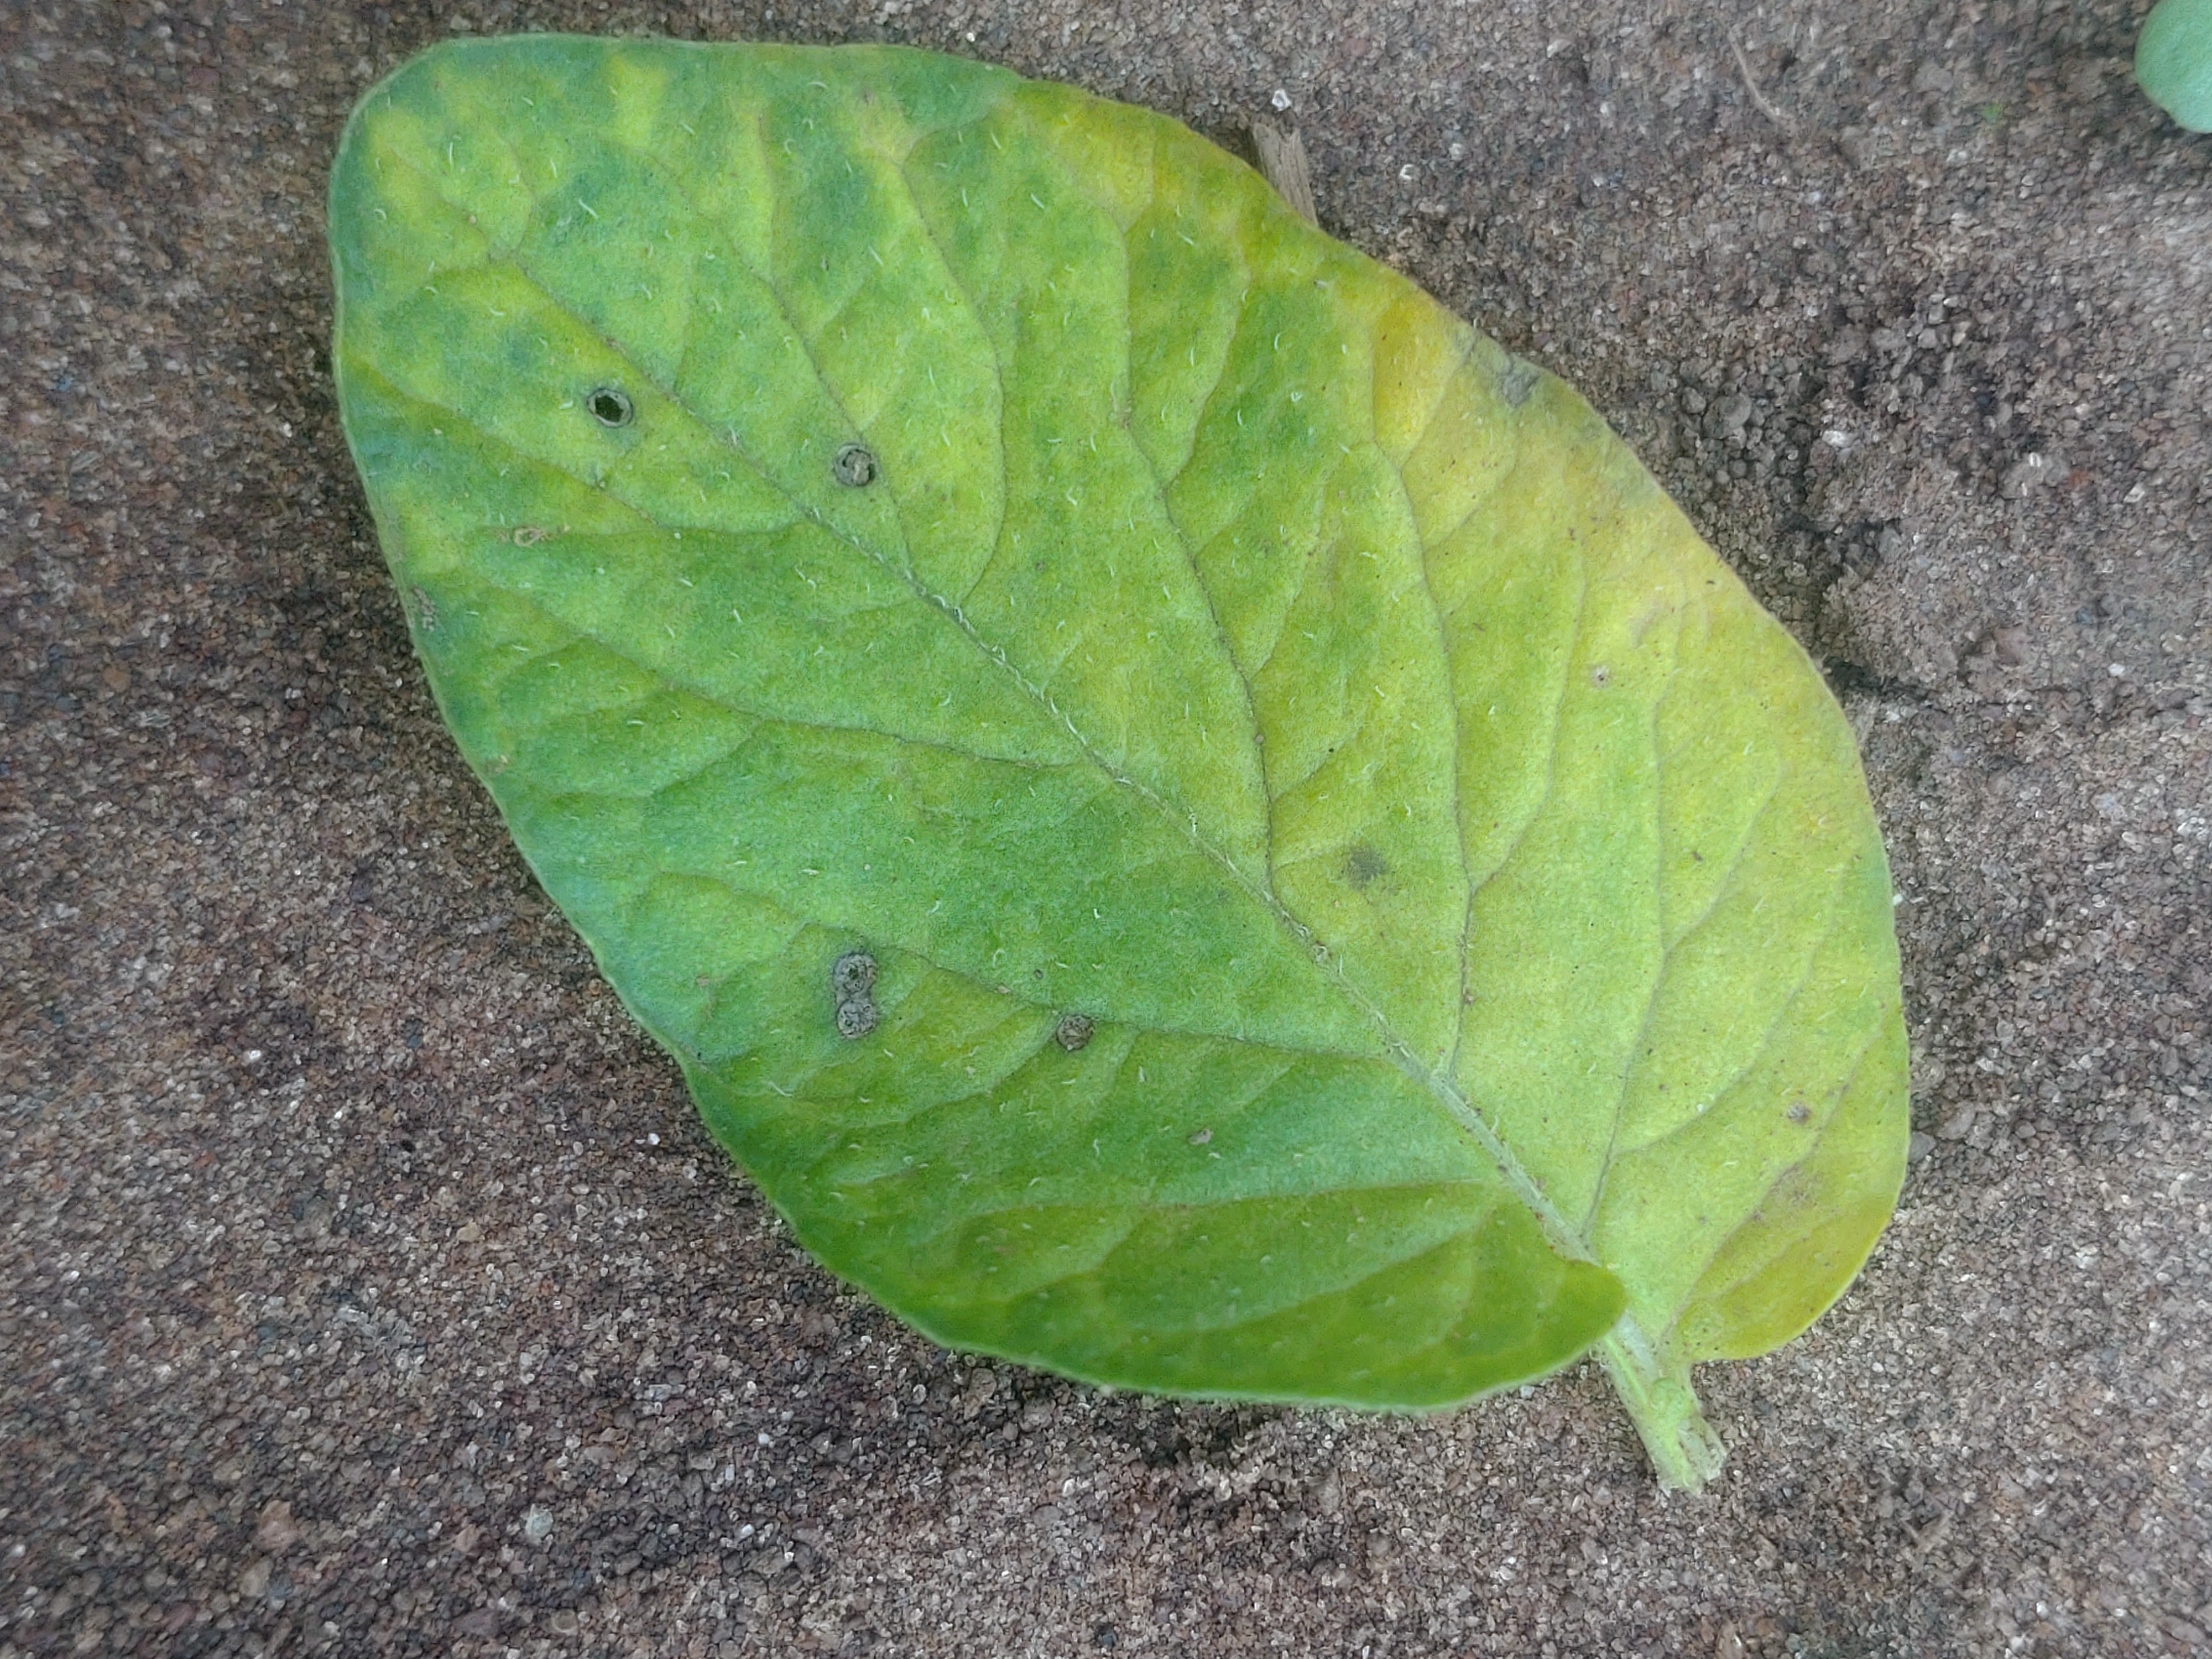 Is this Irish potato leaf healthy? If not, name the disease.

late blight
